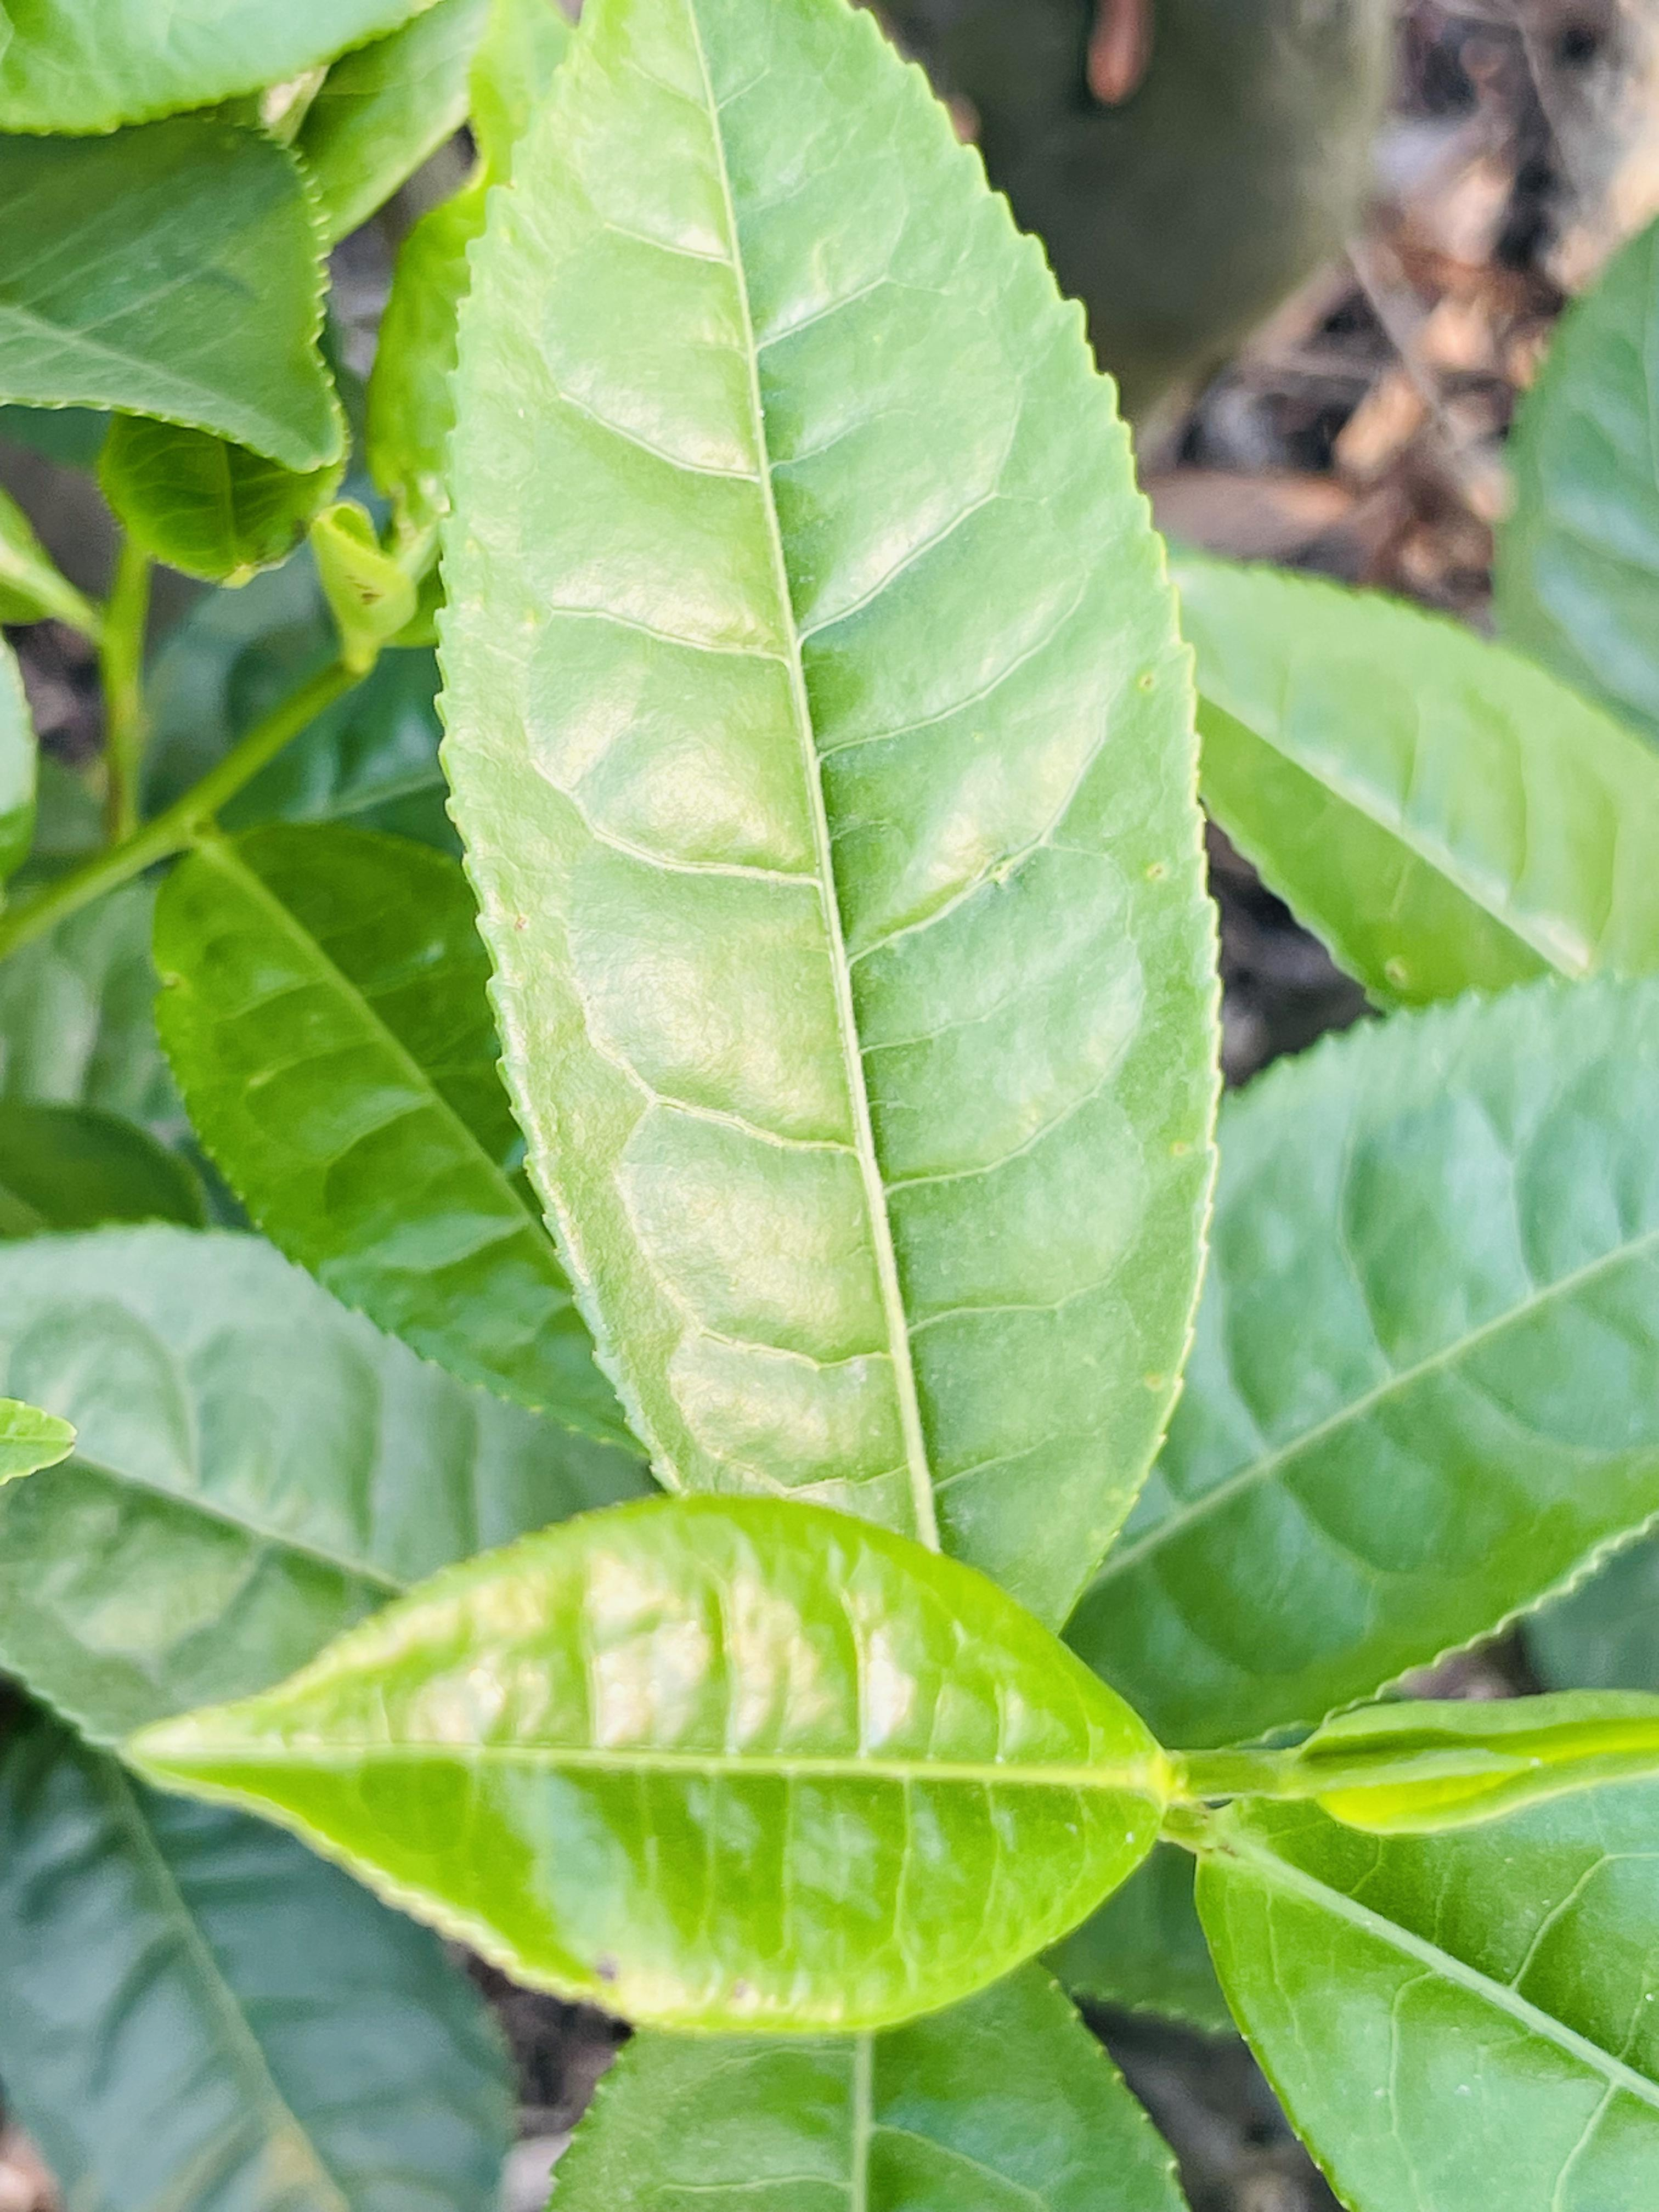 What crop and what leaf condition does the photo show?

tea, healthy leaf
